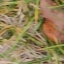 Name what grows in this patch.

grass
